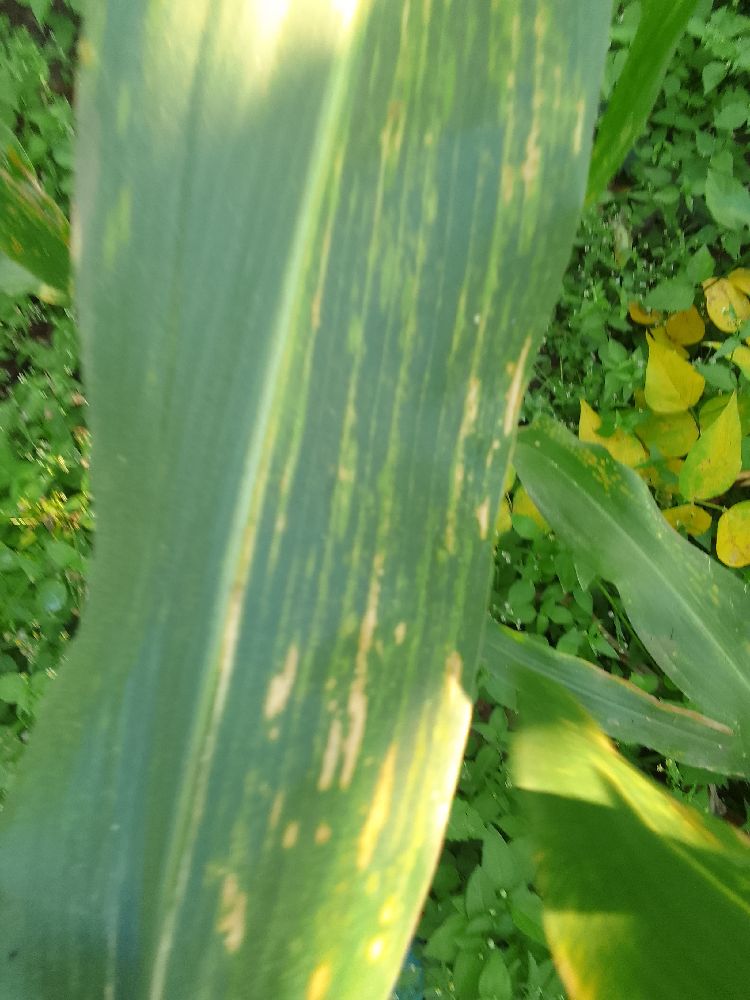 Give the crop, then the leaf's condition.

maize, maize lethal necrosis
